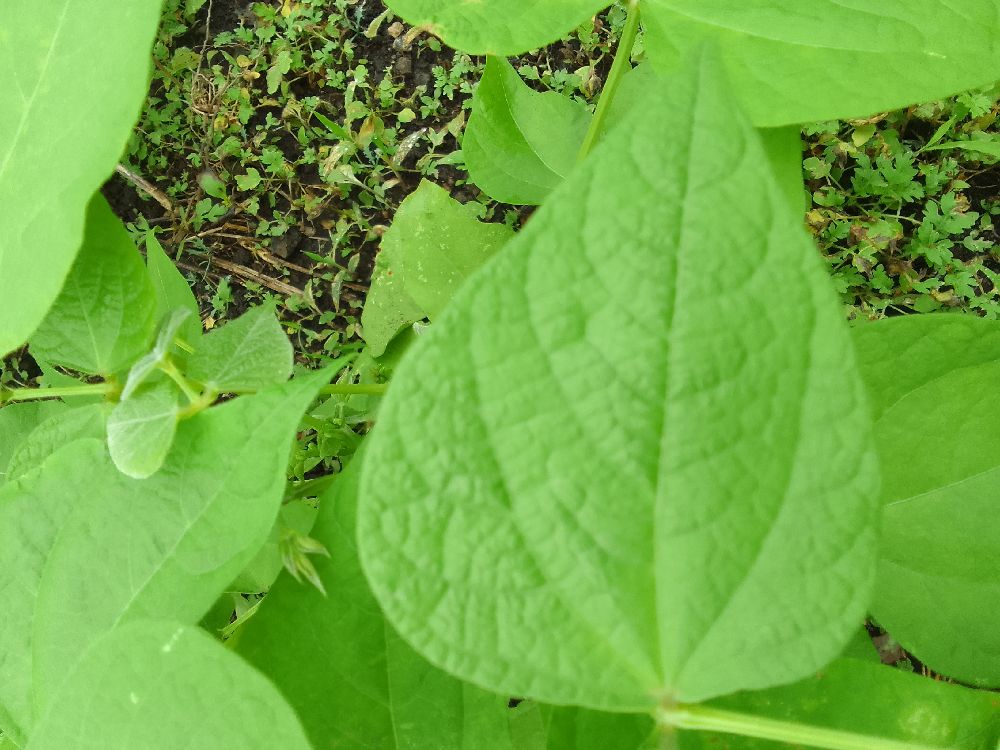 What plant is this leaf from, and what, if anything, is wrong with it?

common bean, healthy
